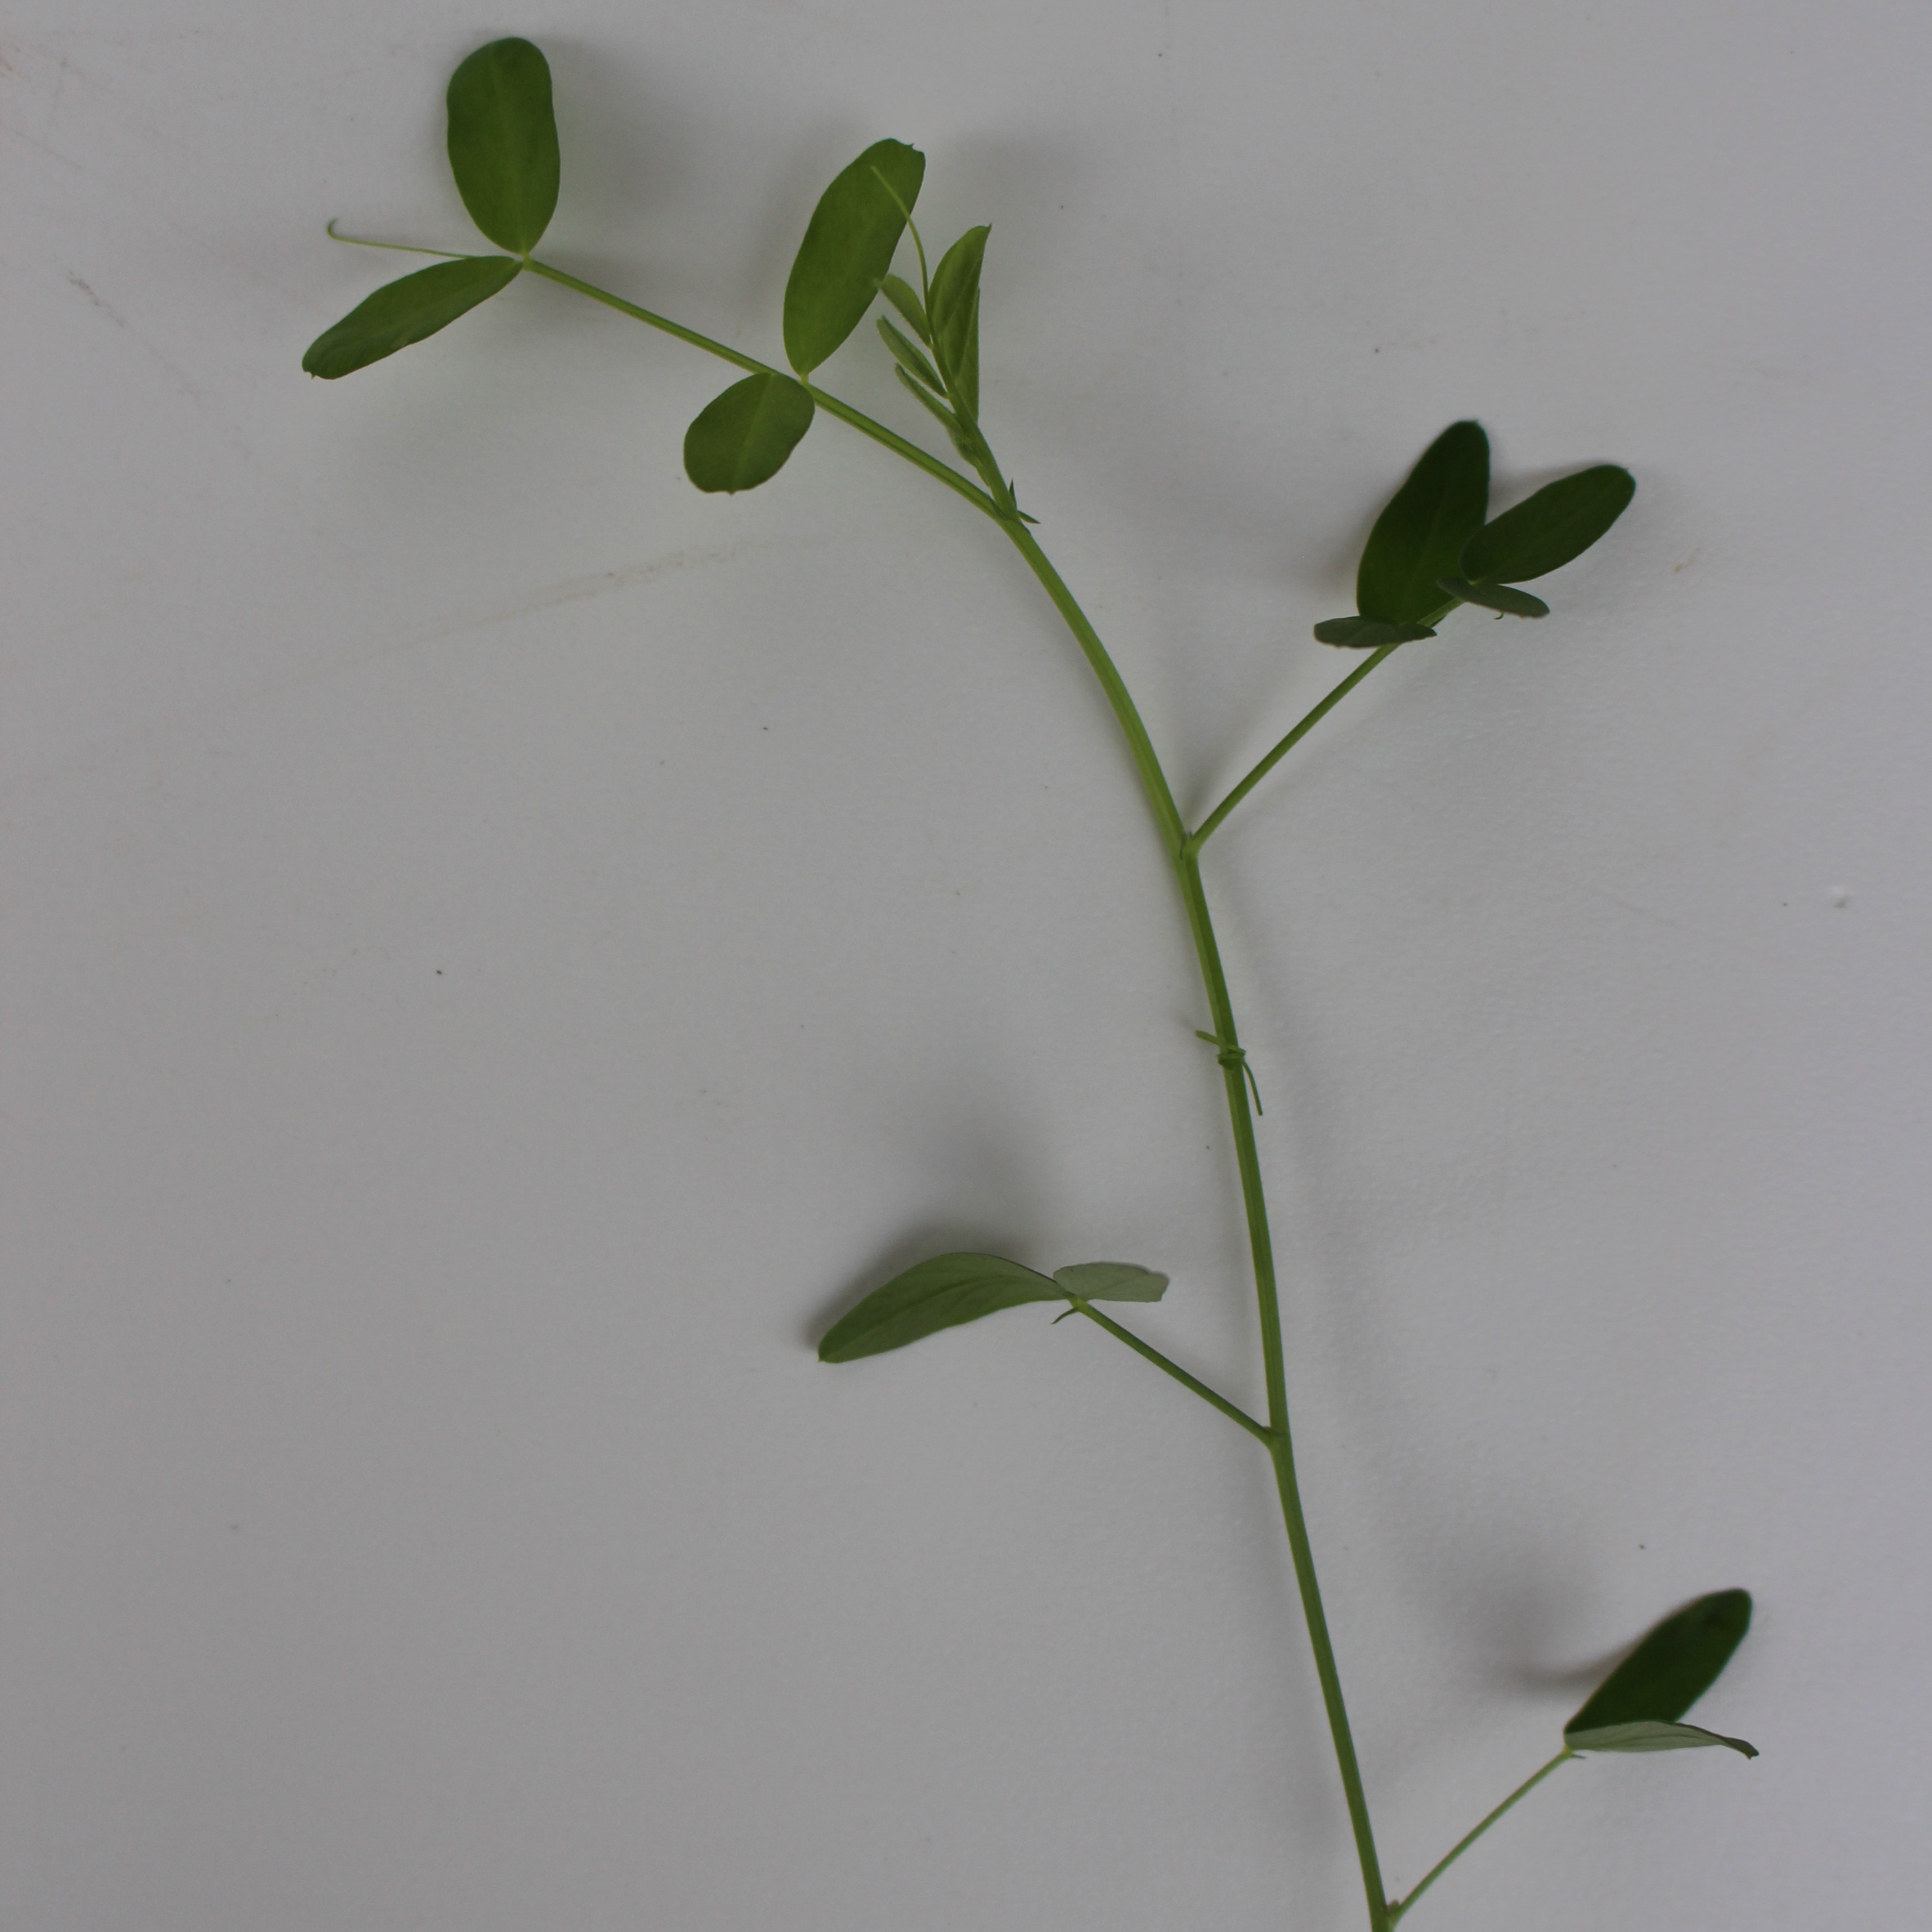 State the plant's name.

Vicia sativa
